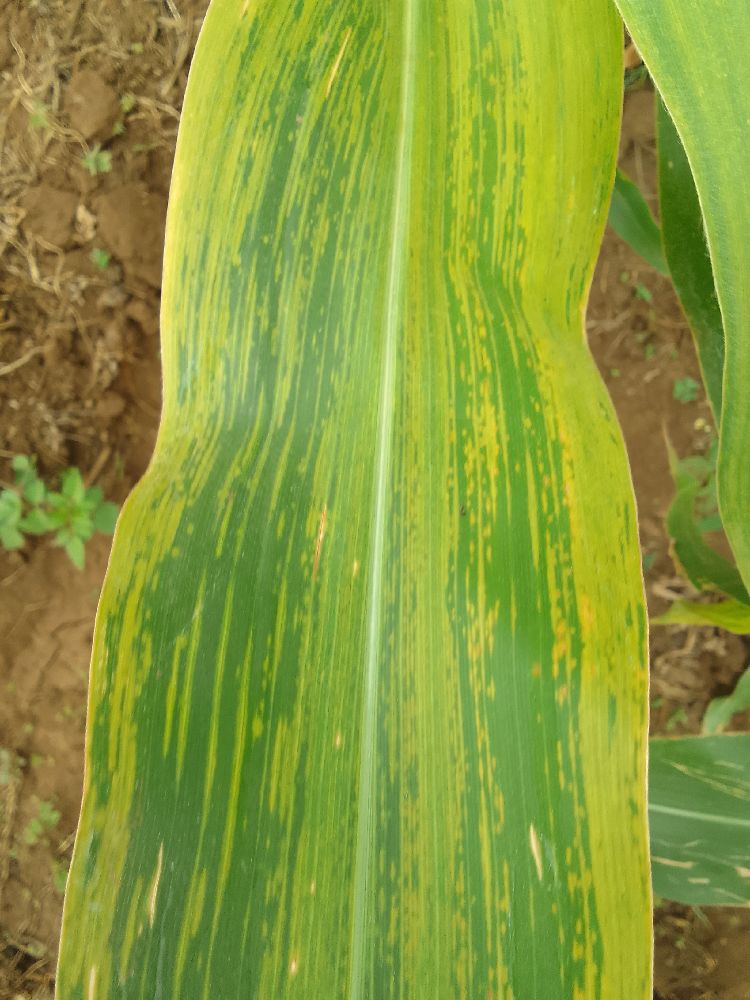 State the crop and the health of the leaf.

maize, maize lethal necrosis
